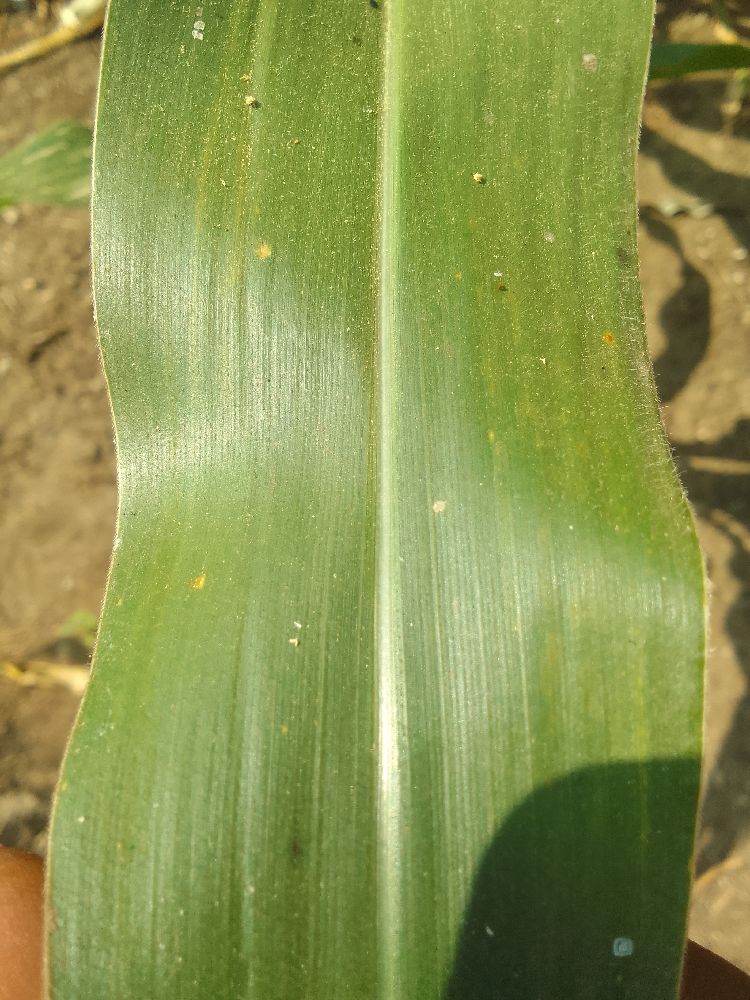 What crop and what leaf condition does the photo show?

maize, healthy
